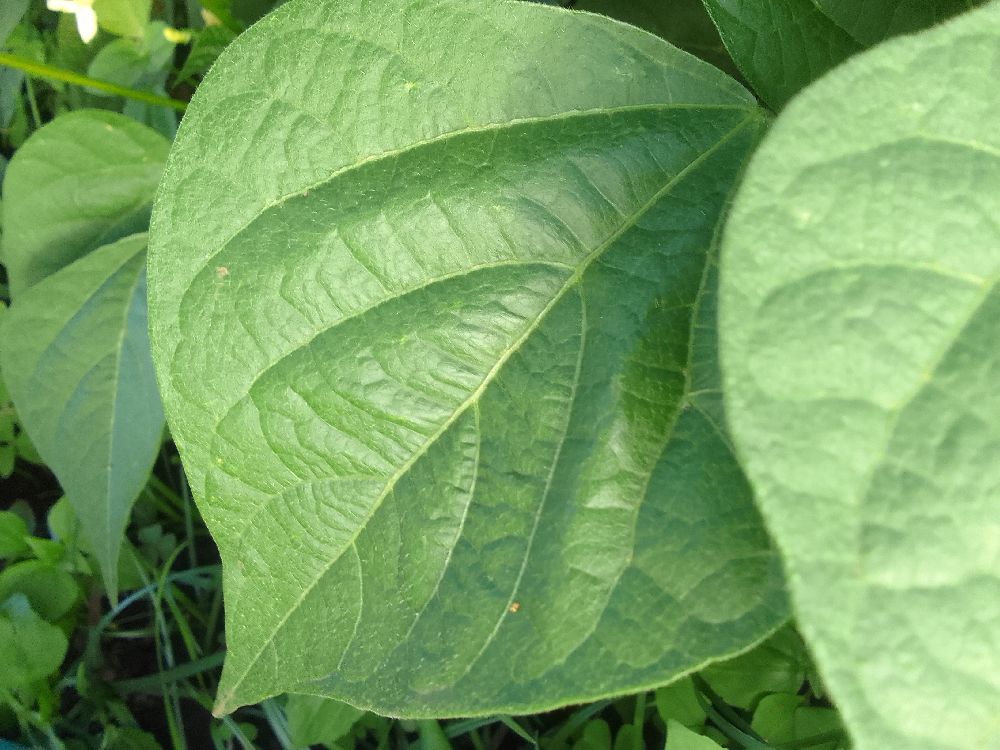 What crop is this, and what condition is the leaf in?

common bean, healthy
